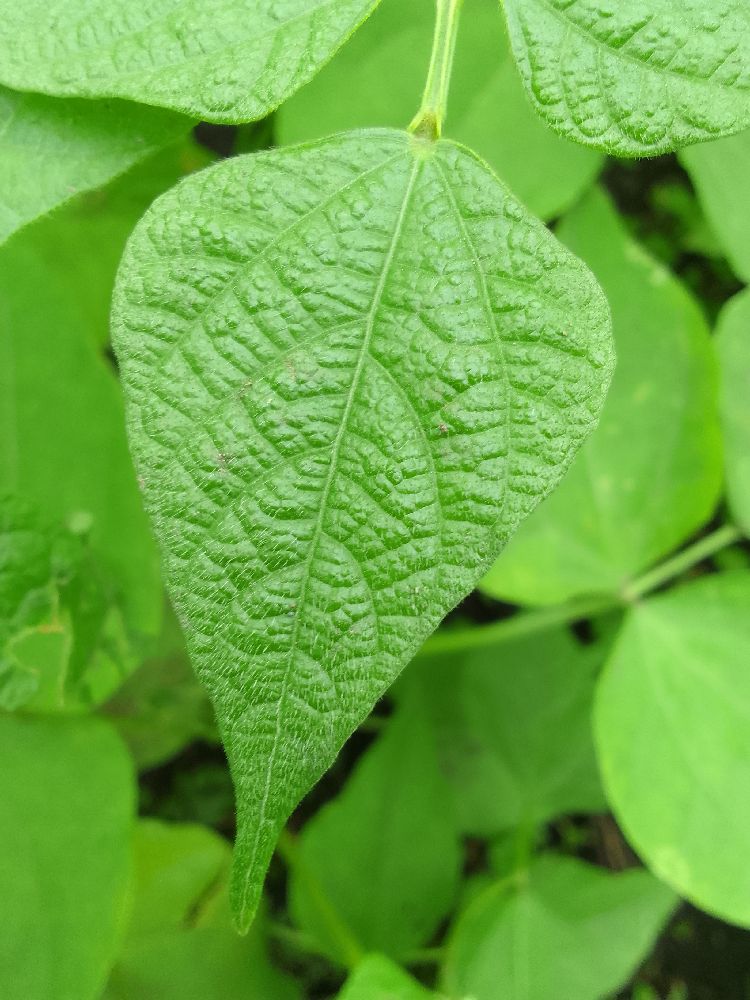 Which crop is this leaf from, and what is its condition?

common bean, healthy
